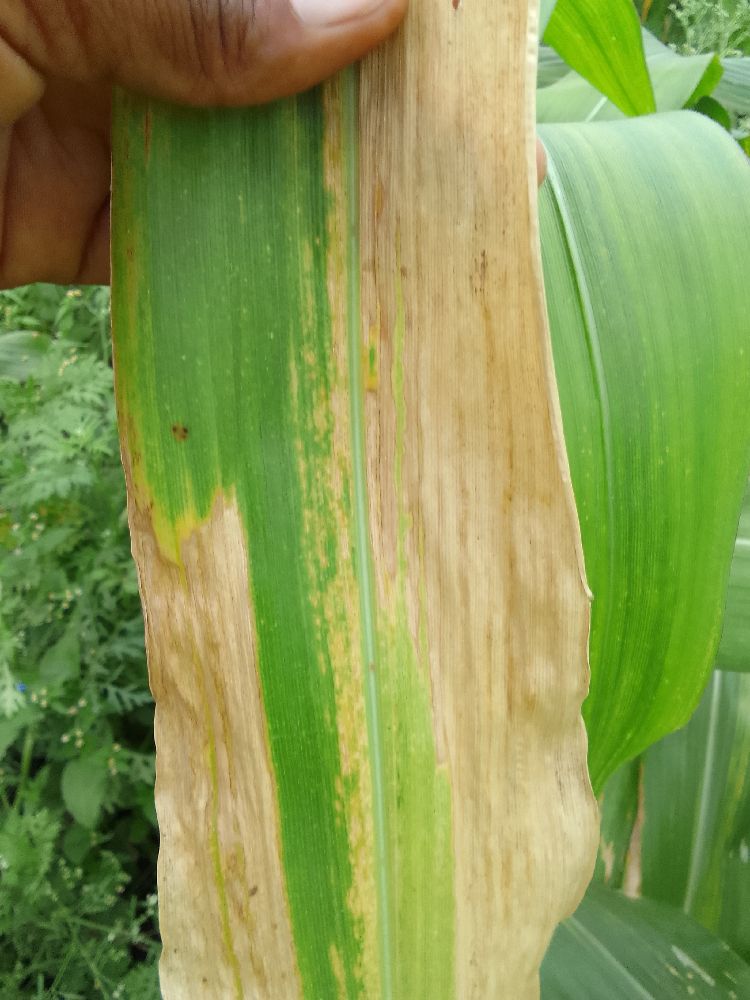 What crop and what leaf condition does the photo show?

maize, maize lethal necrosis
